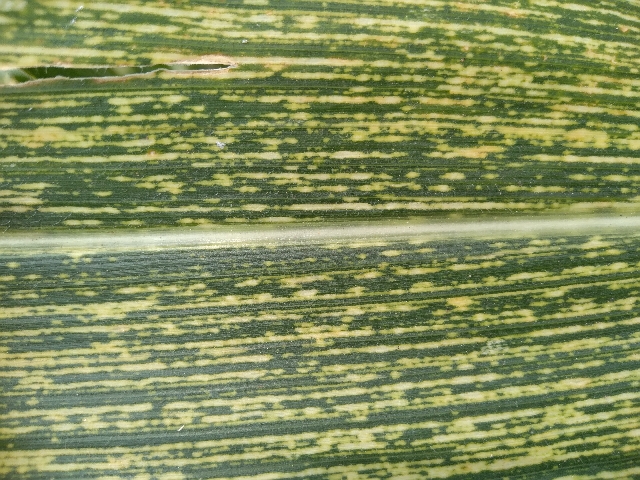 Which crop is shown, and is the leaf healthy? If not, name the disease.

maize, maize streak virus
